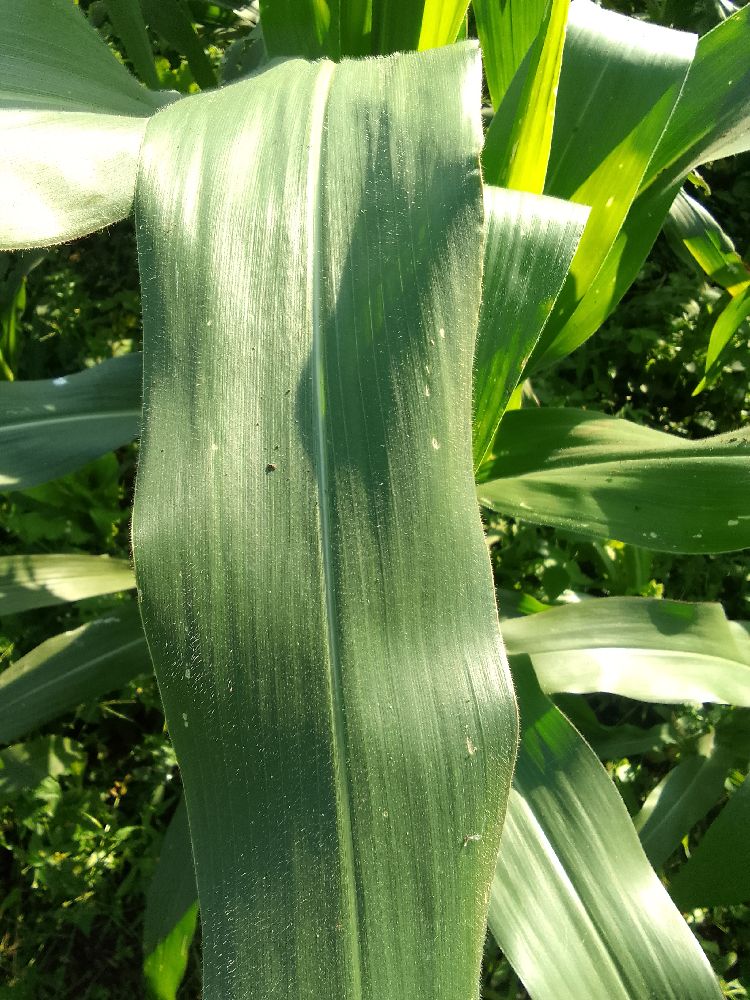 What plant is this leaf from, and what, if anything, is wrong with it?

maize, healthy
